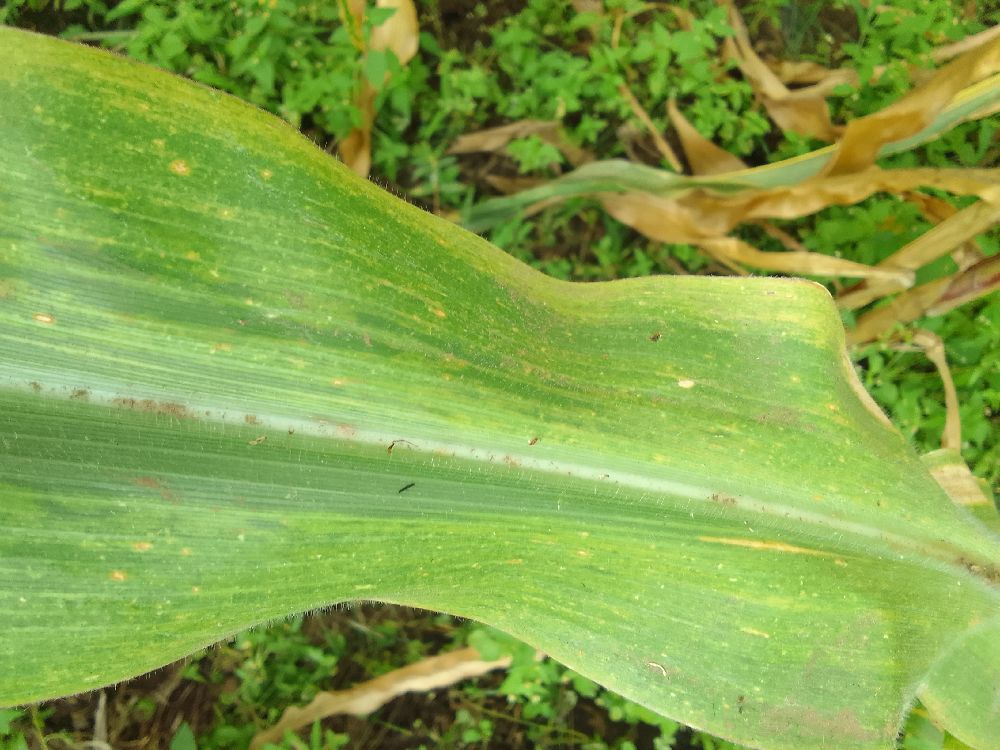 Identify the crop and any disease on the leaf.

maize, maize lethal necrosis
